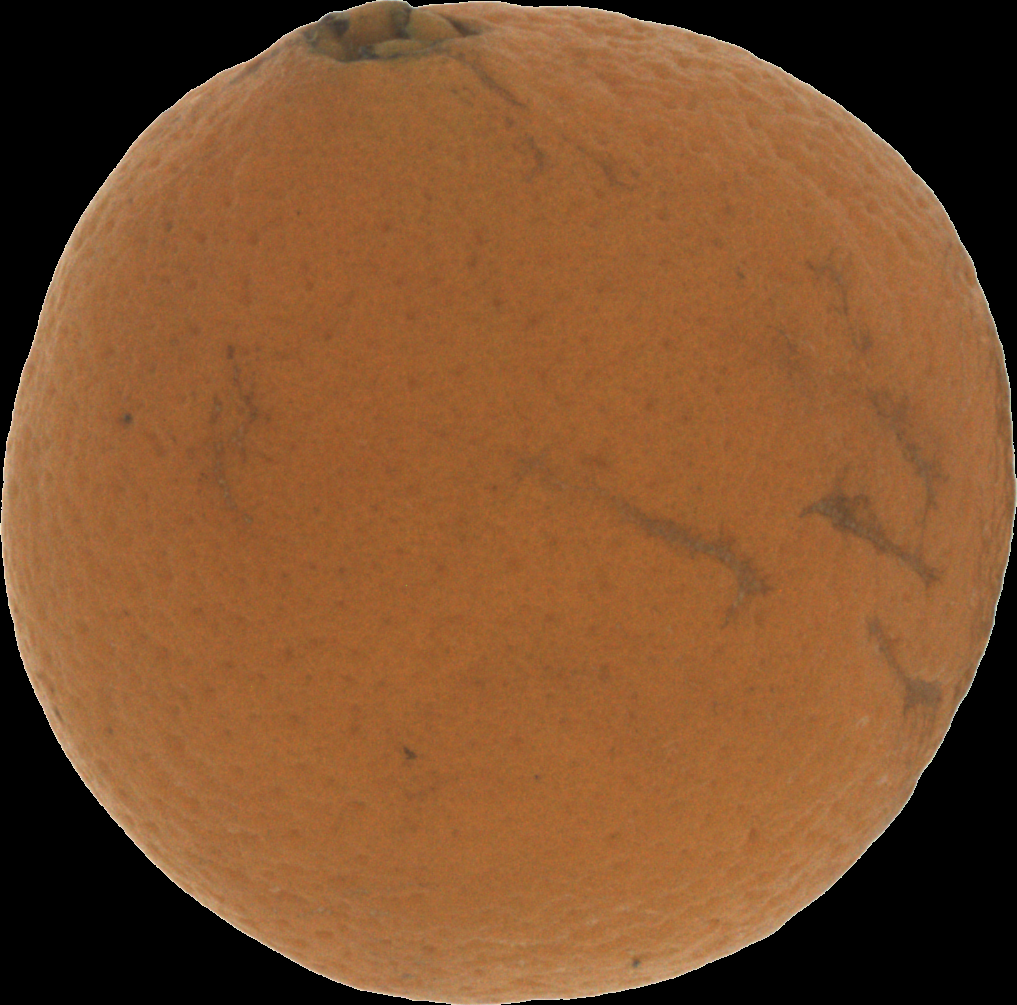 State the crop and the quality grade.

orange, bad
